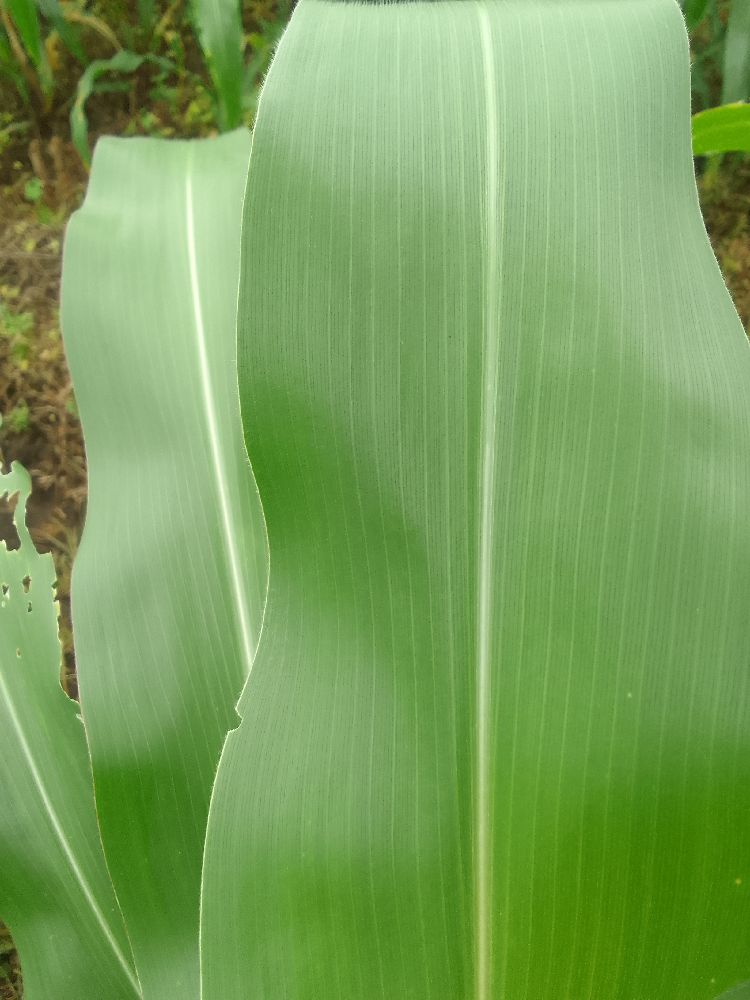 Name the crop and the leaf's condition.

maize, healthy
